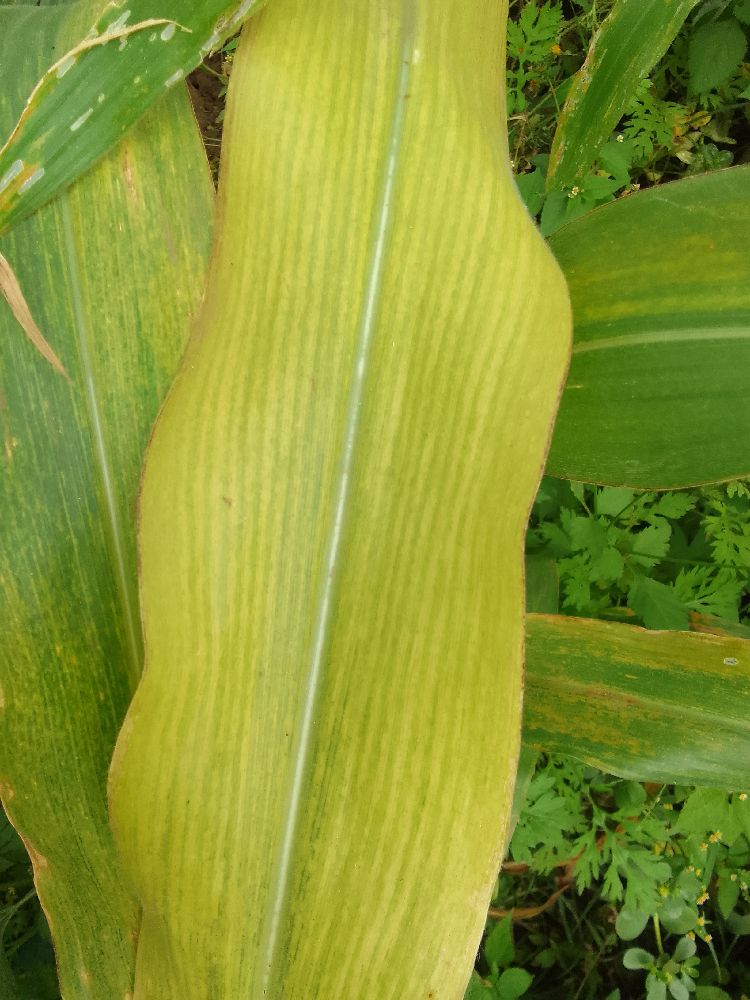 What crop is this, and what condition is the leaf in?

maize, maize lethal necrosis
